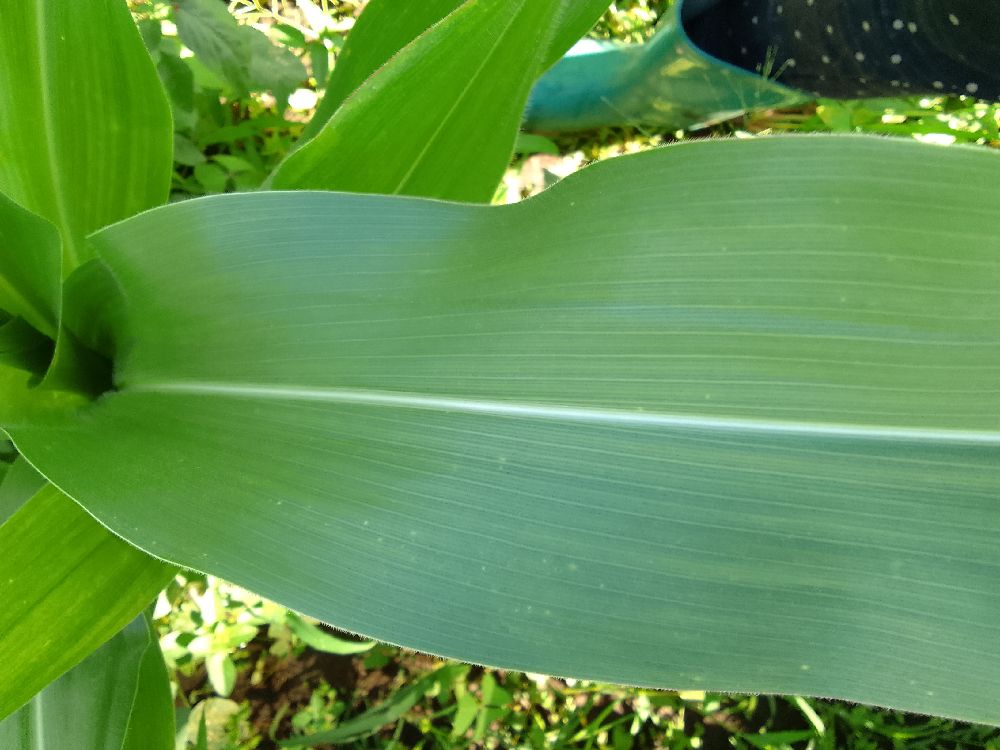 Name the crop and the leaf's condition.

maize, healthy
